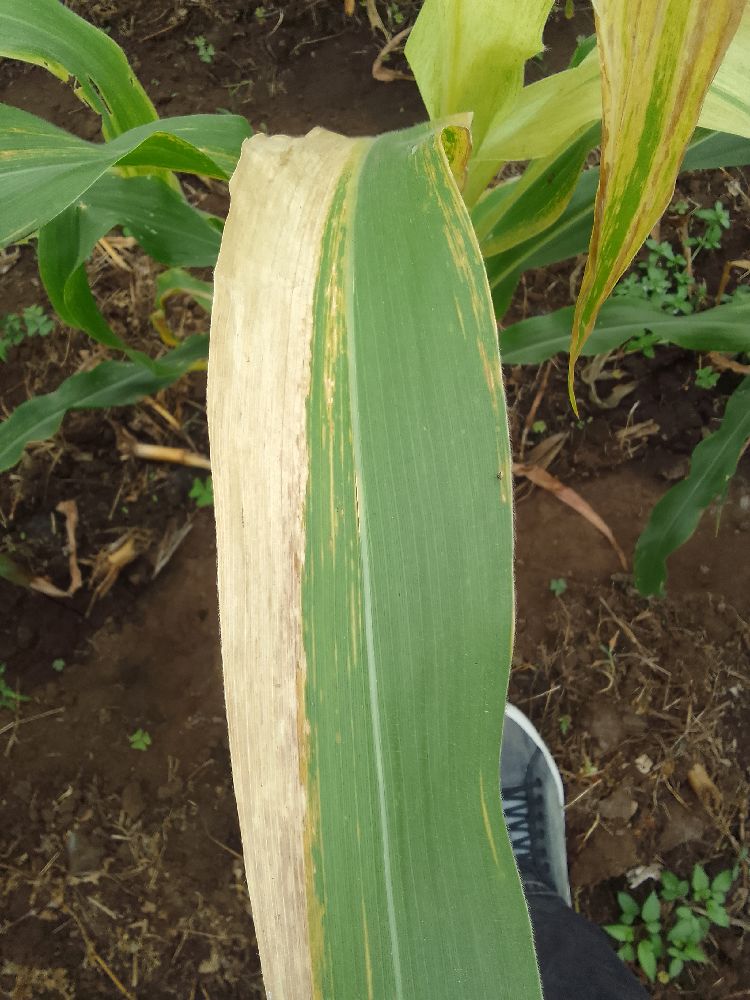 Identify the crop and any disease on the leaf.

maize, maize lethal necrosis
